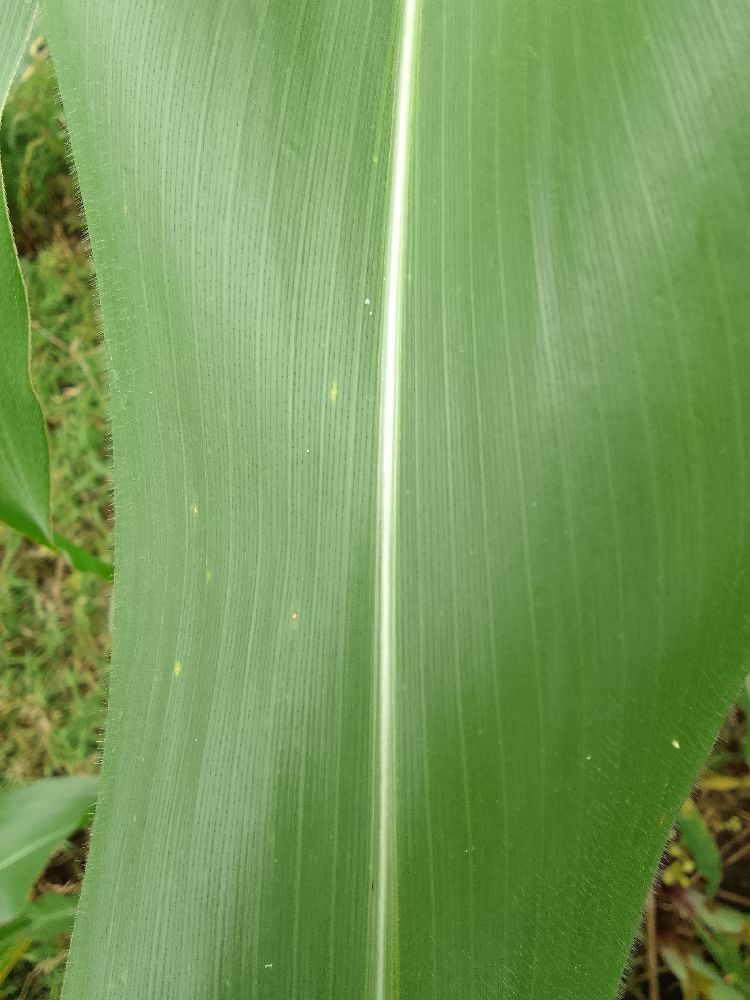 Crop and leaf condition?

maize, healthy
